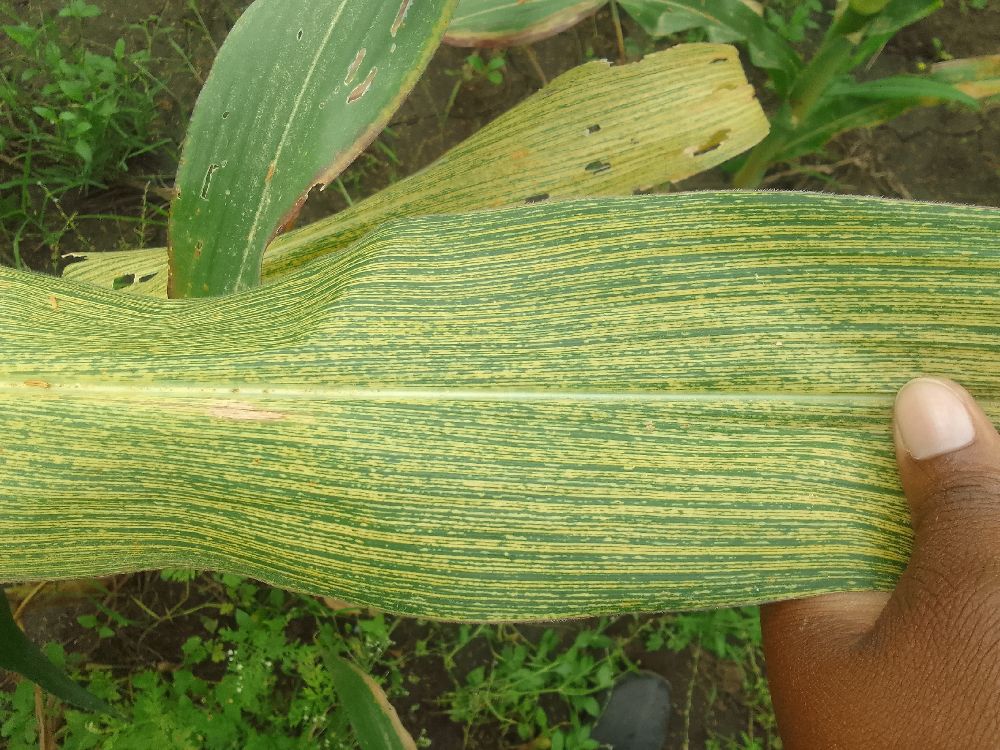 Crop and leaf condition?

maize, maize streak virus
